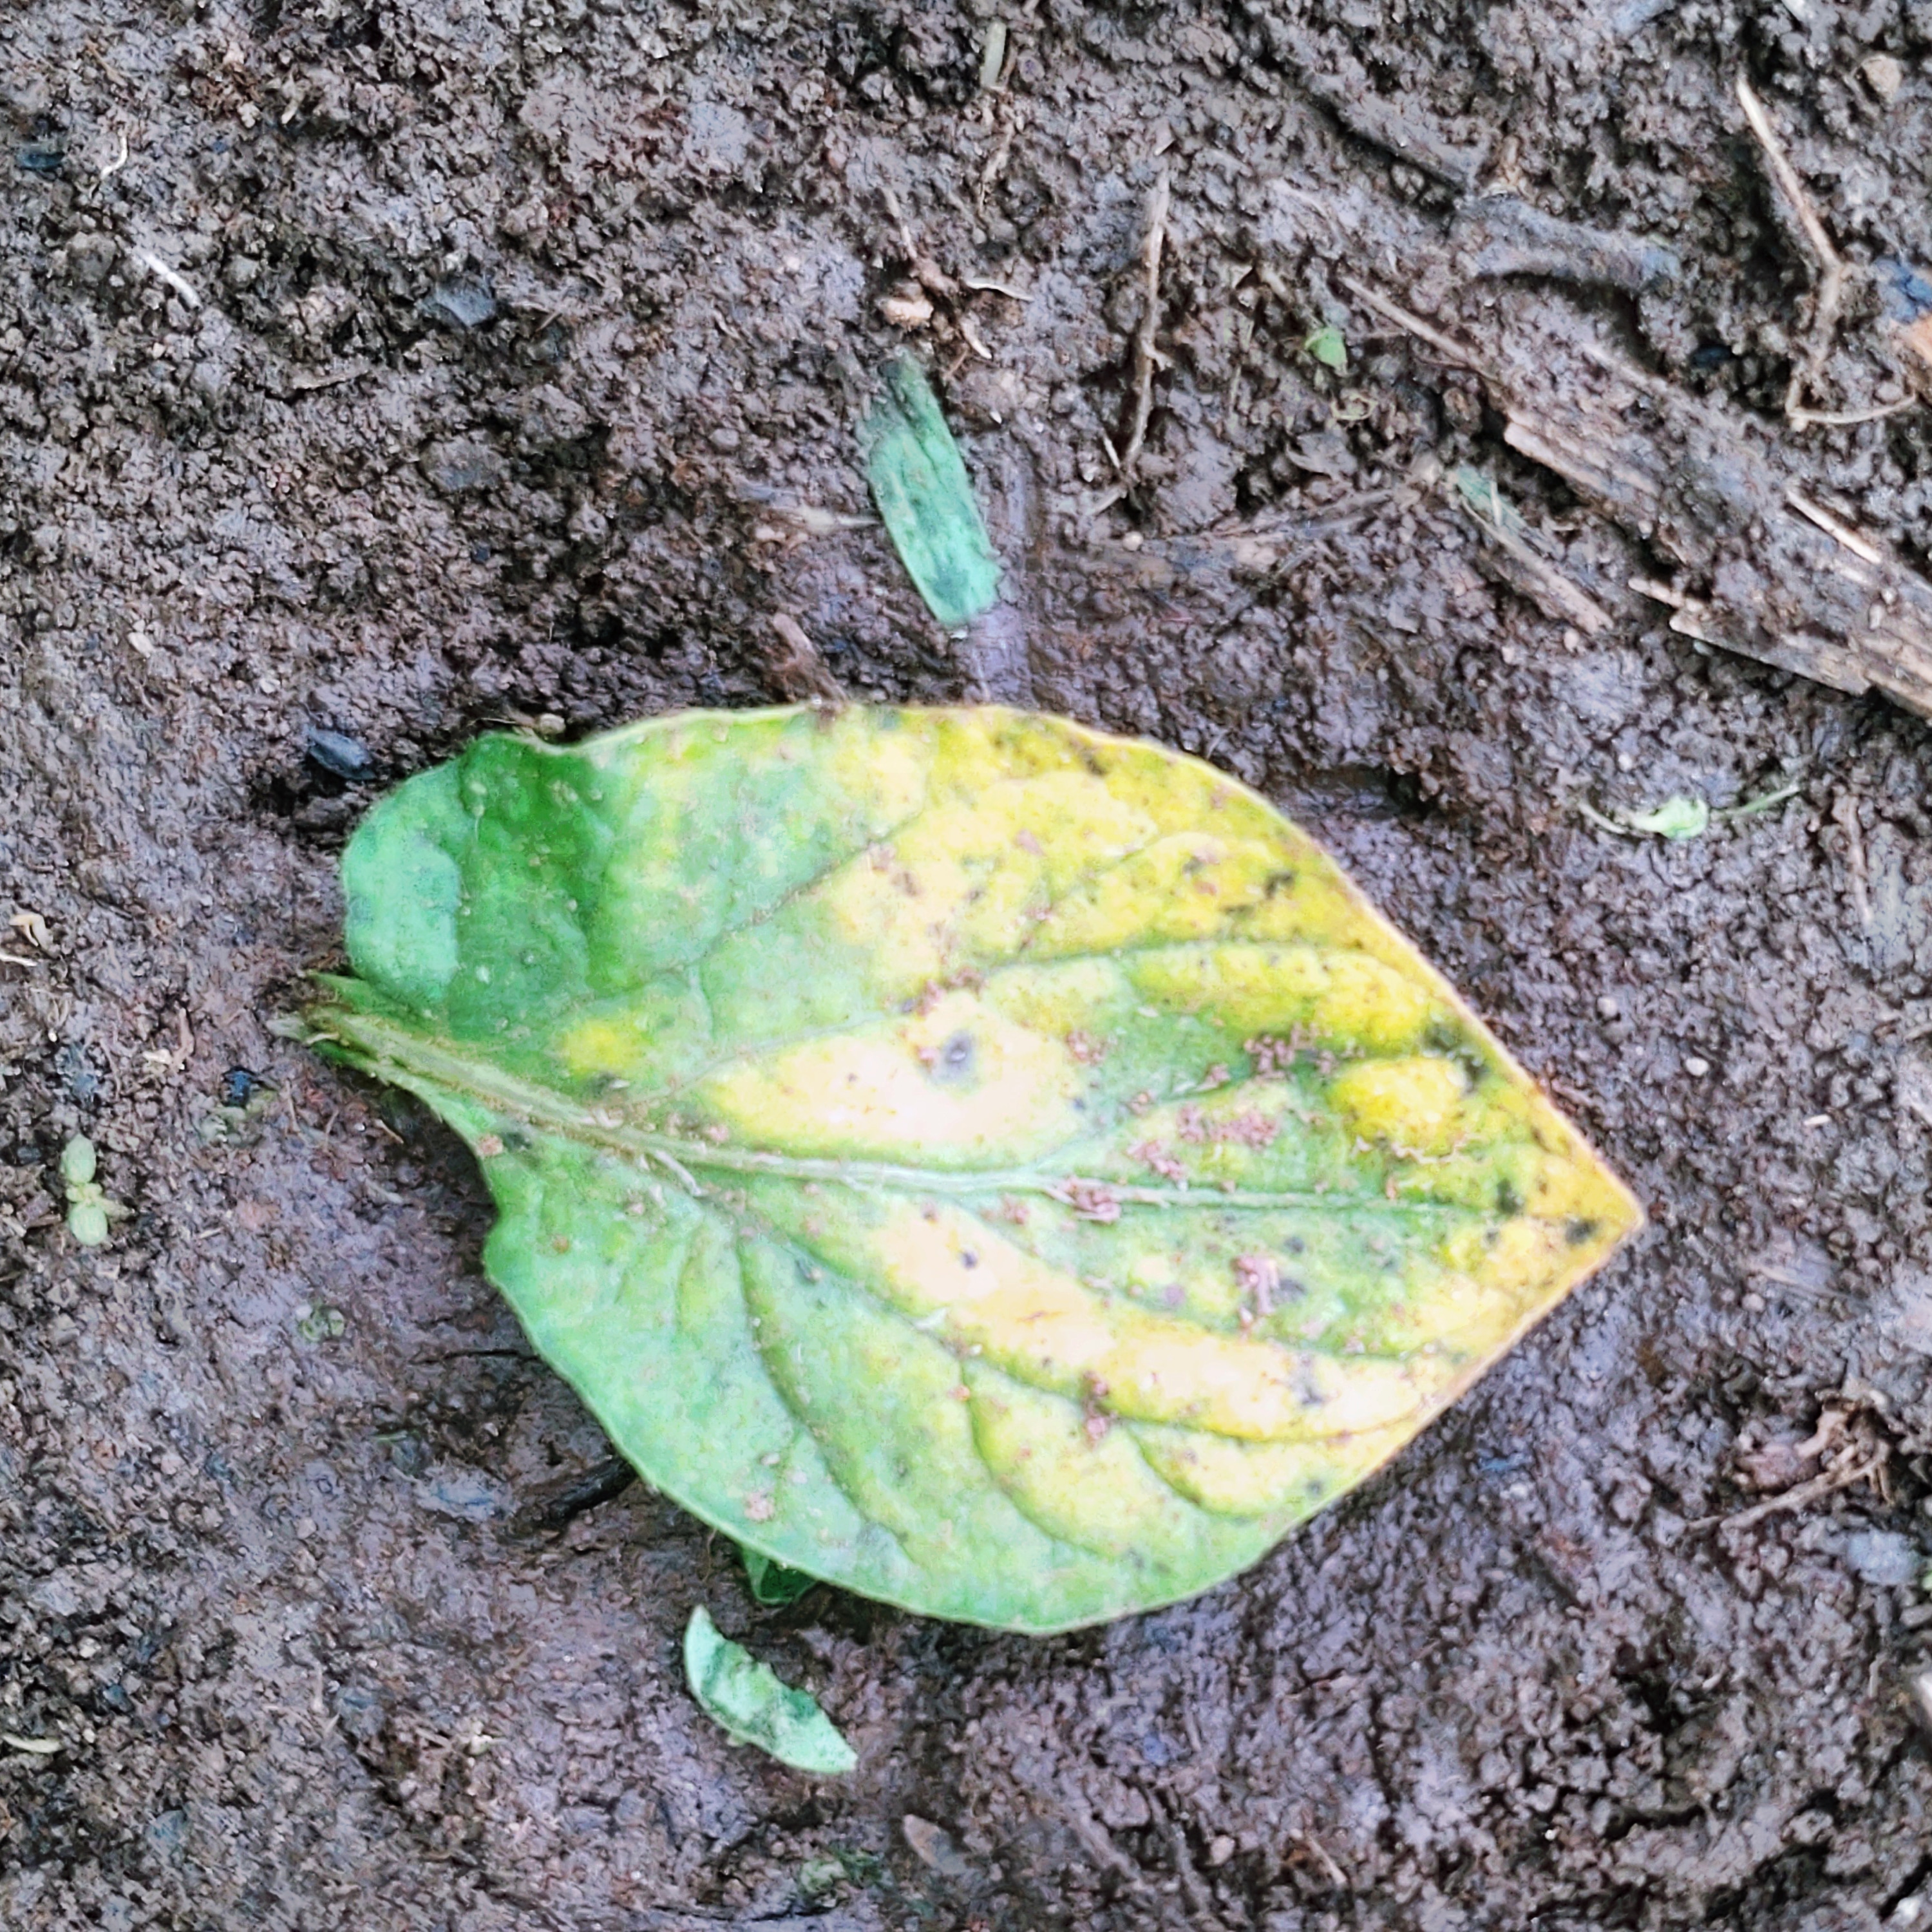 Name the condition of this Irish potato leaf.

late blight
